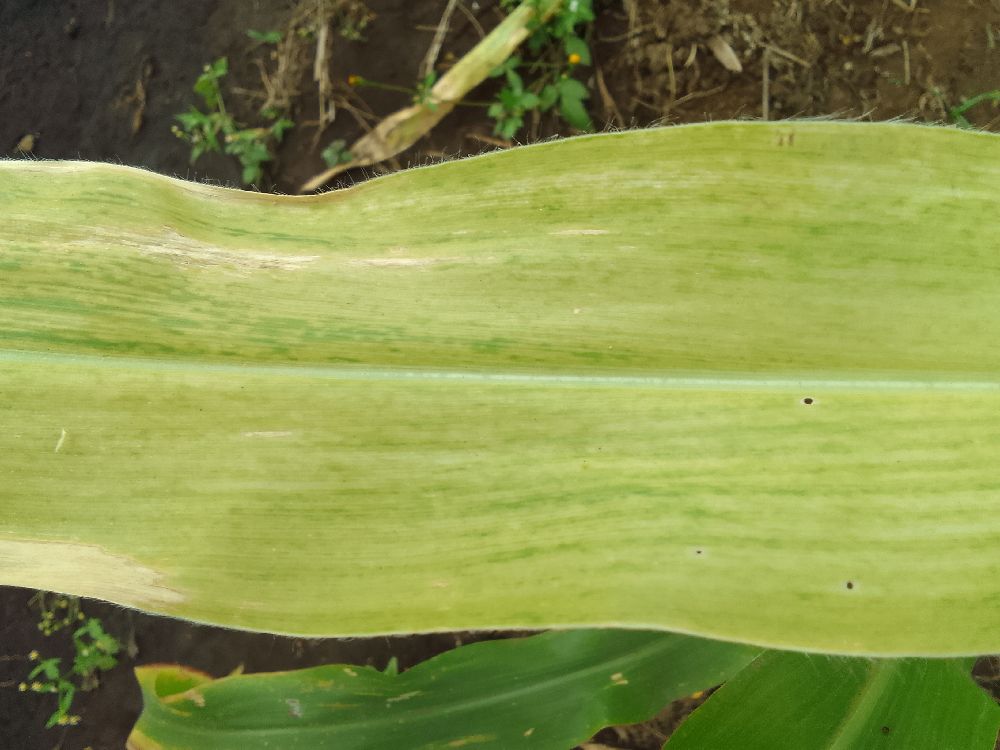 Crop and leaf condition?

maize, maize lethal necrosis
